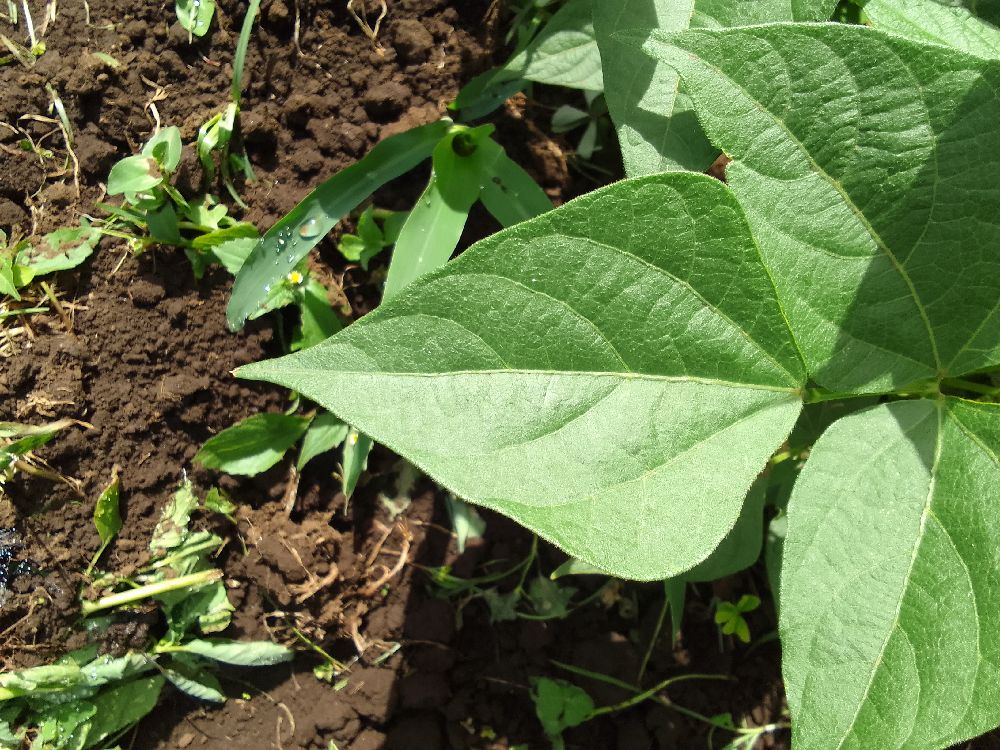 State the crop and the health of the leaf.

common bean, healthy
